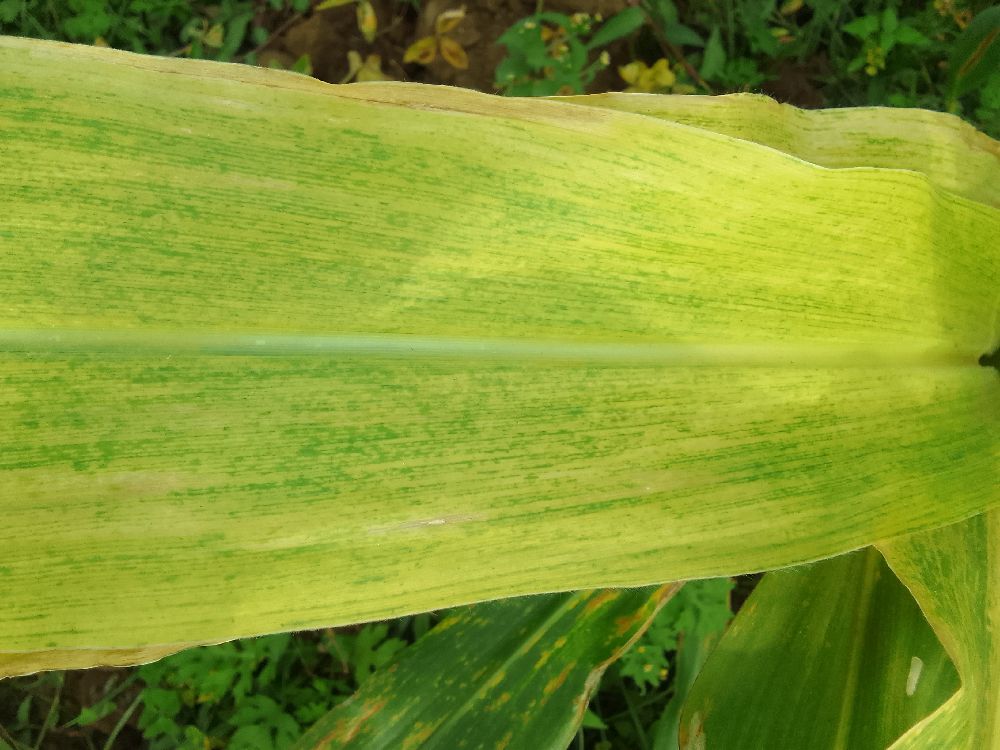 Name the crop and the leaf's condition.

maize, maize lethal necrosis
